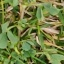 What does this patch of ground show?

unstructured weed
